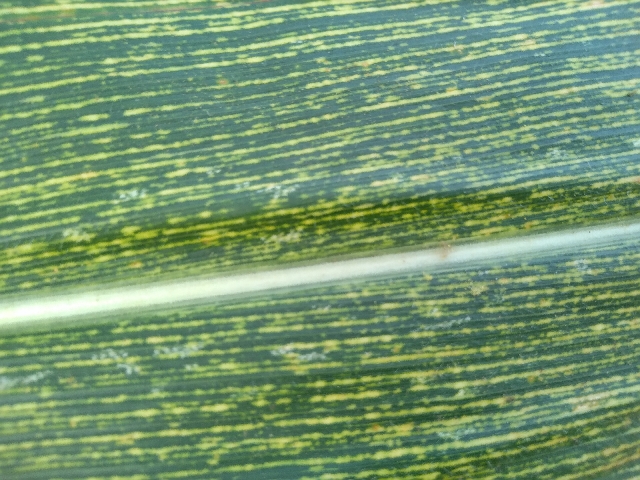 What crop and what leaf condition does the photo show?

maize, maize streak virus
